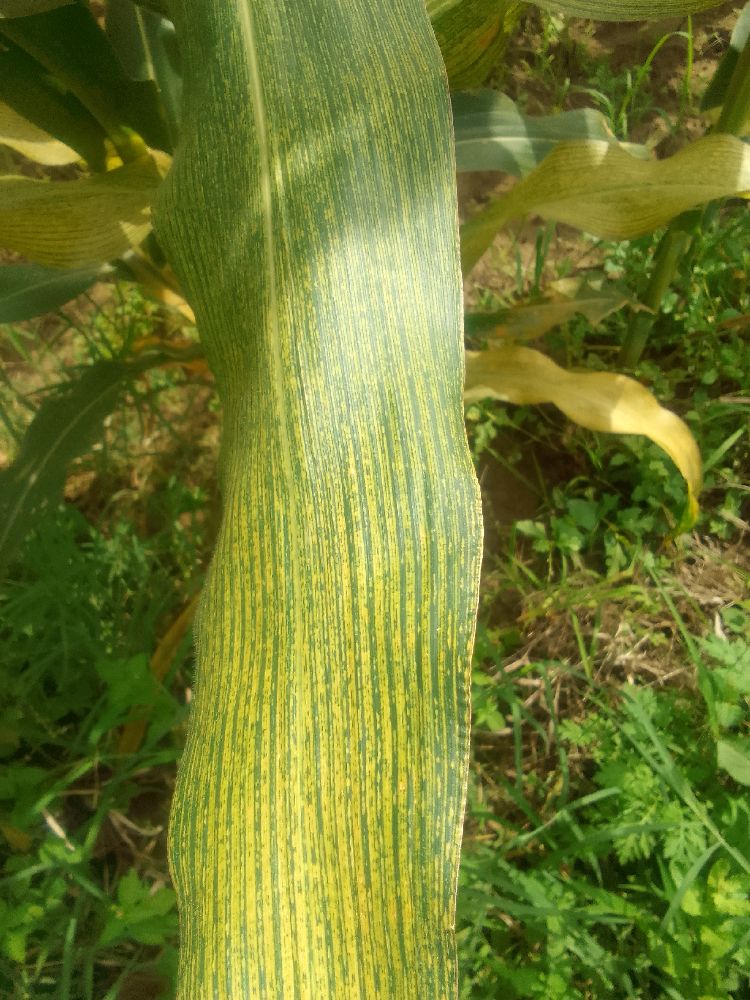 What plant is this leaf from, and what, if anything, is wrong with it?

maize, maize streak virus
